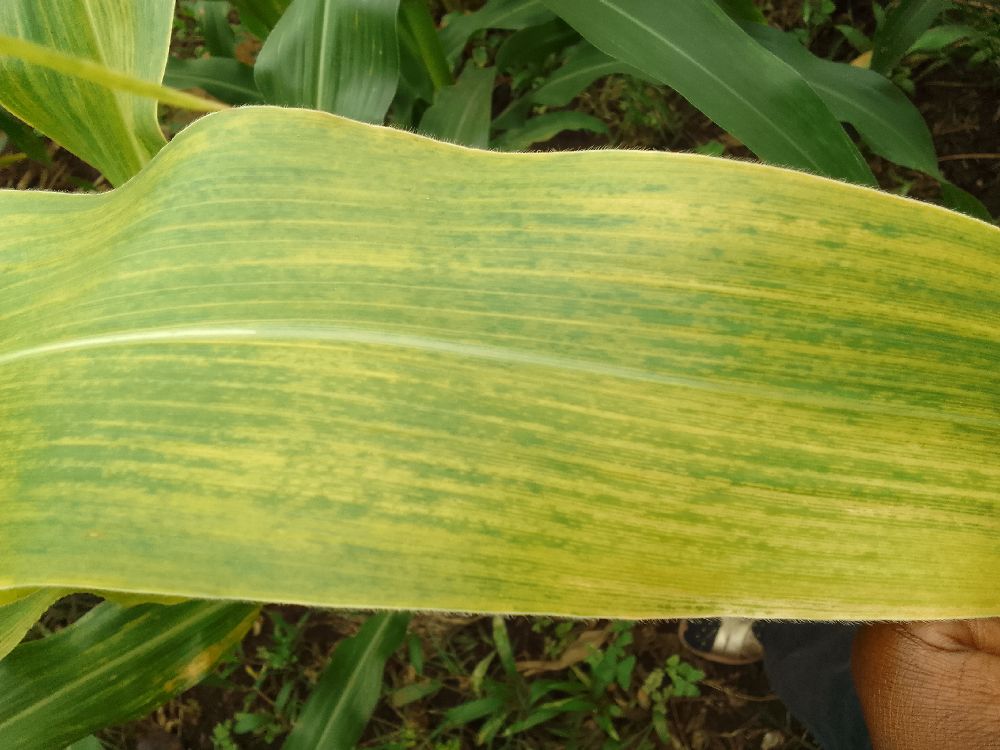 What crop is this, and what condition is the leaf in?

maize, maize lethal necrosis
